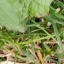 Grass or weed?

structured weed
